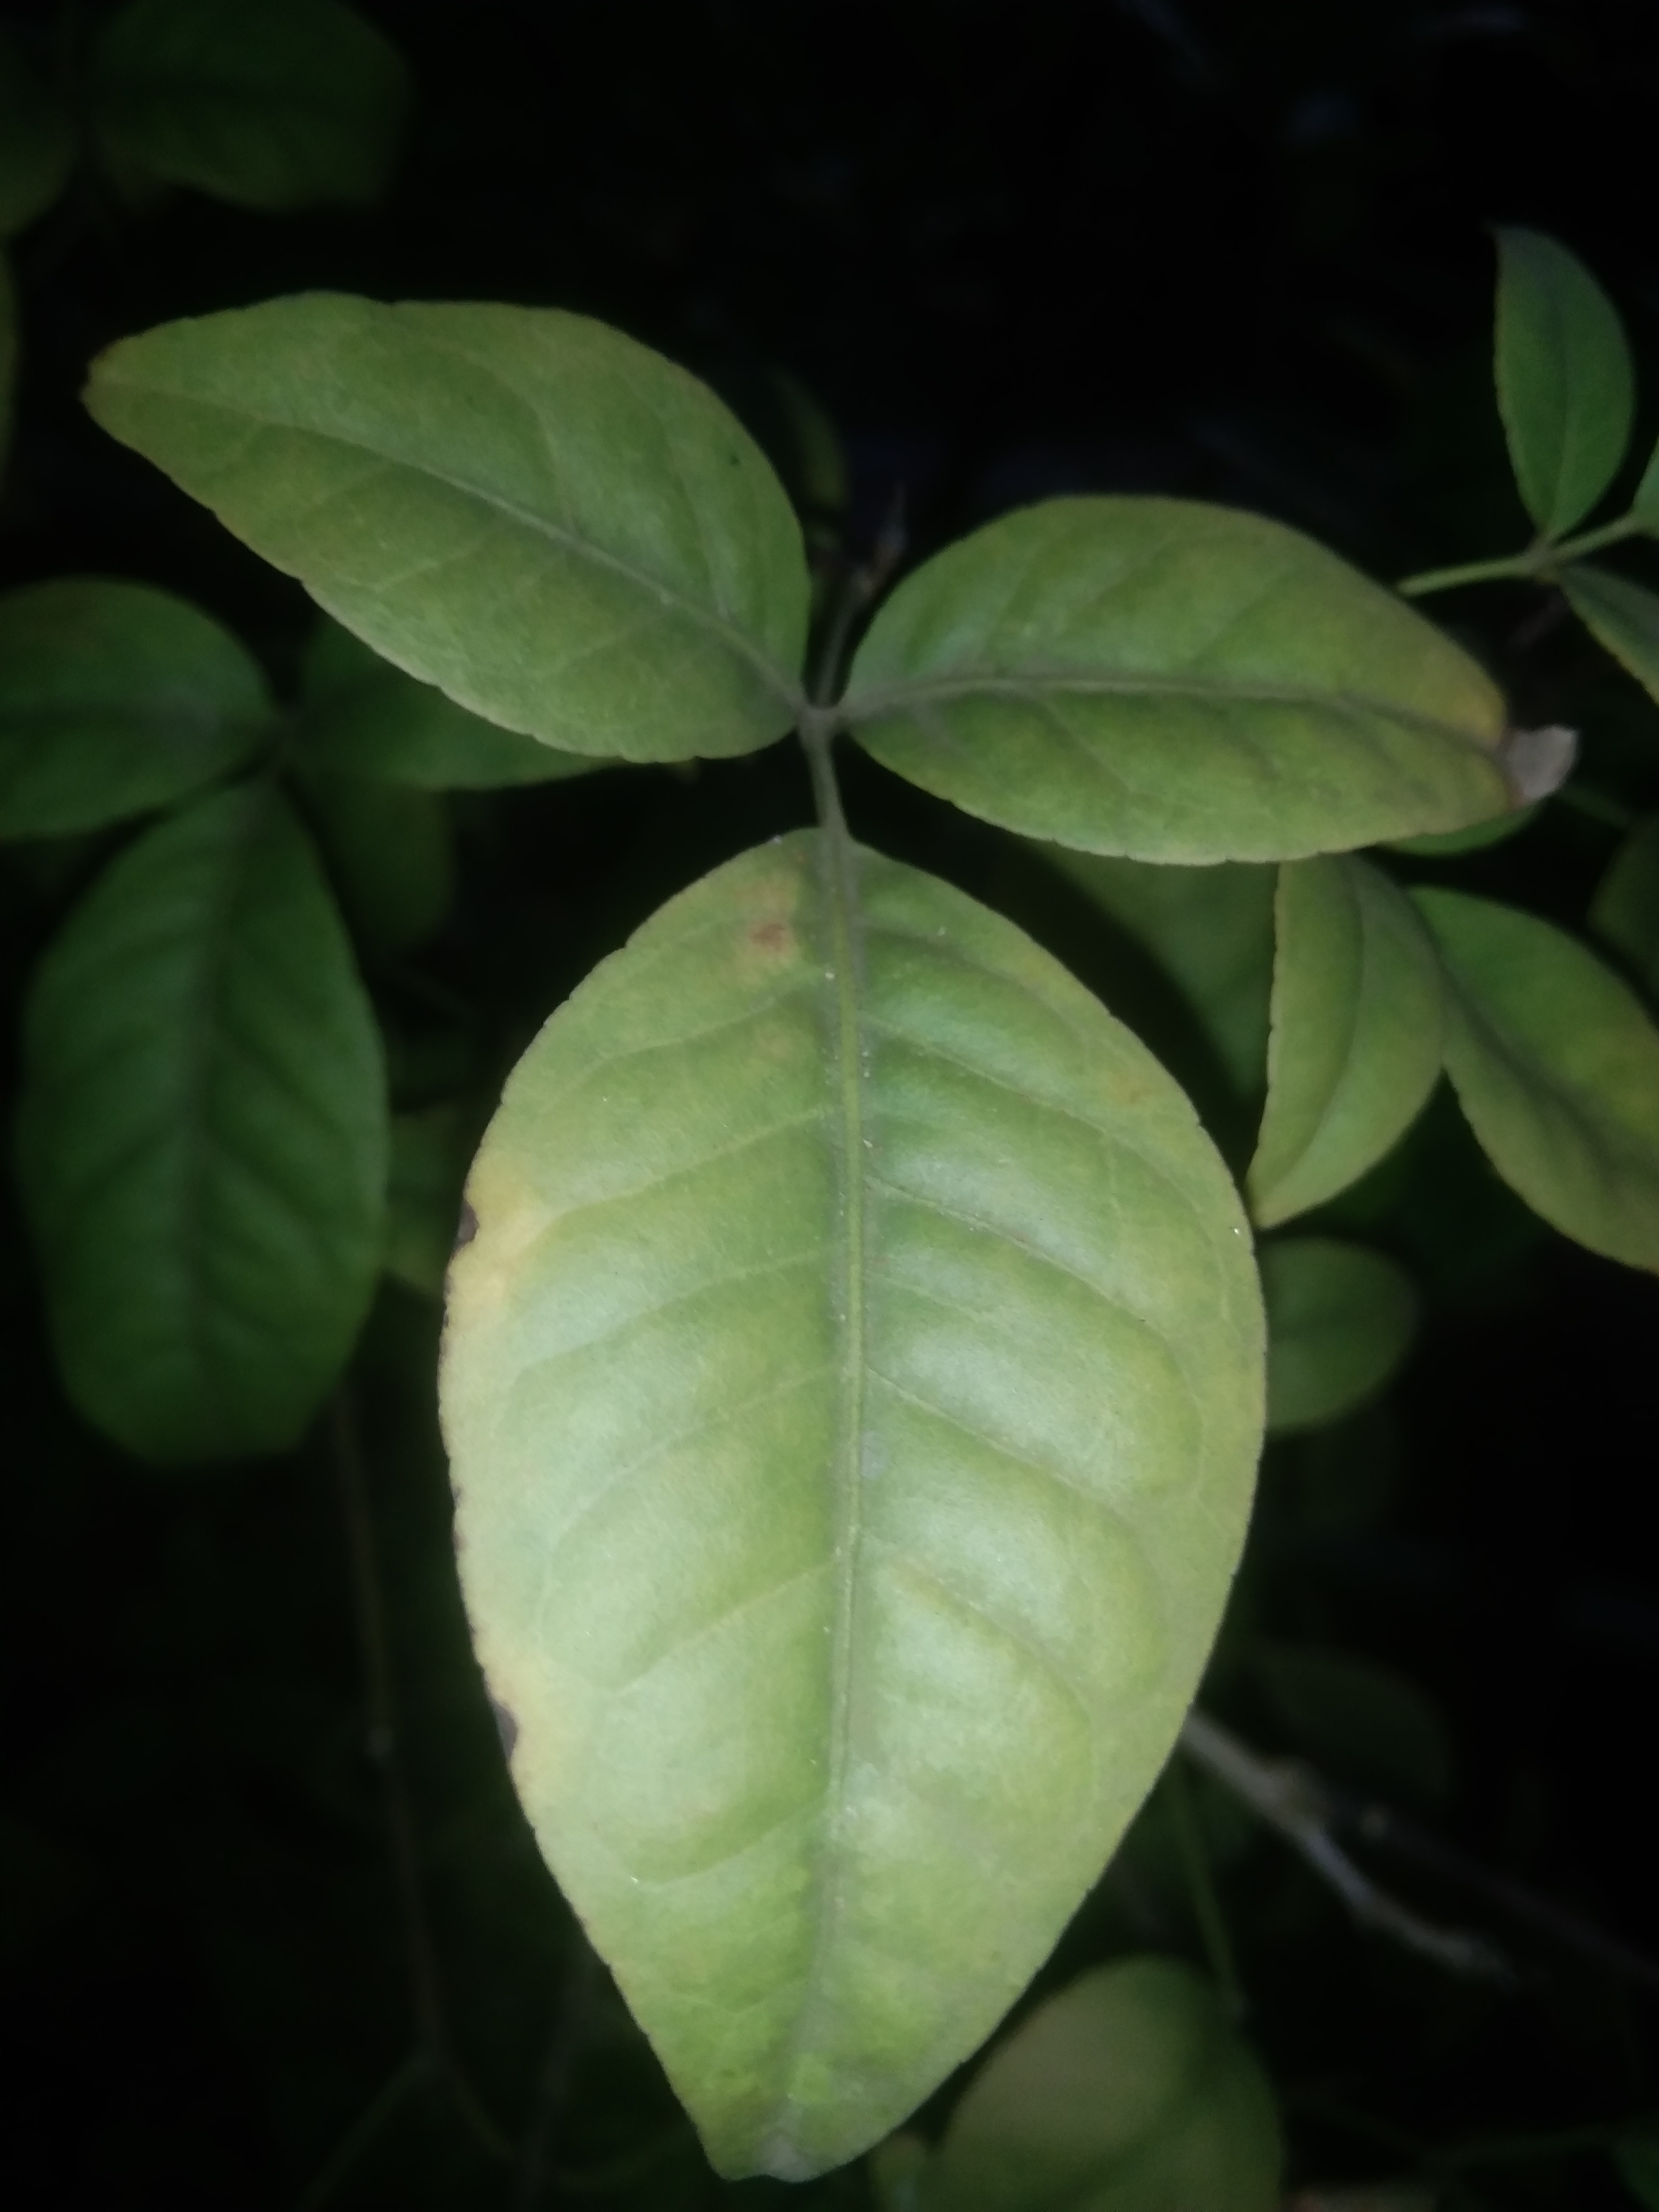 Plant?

wood apple
